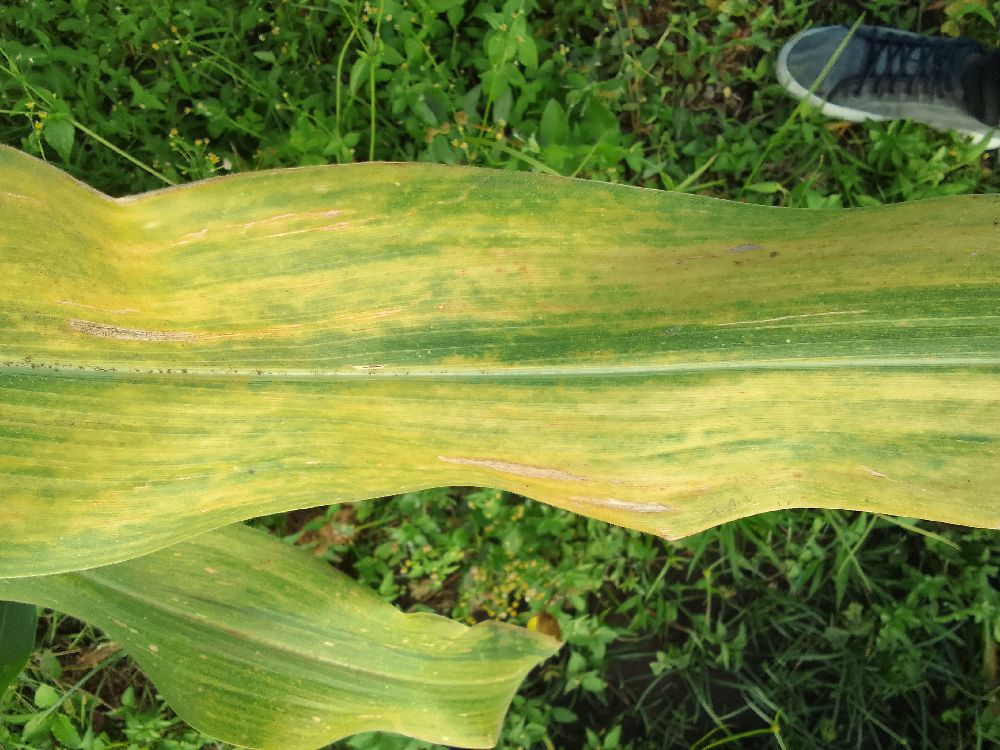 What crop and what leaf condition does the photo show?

maize, maize lethal necrosis
